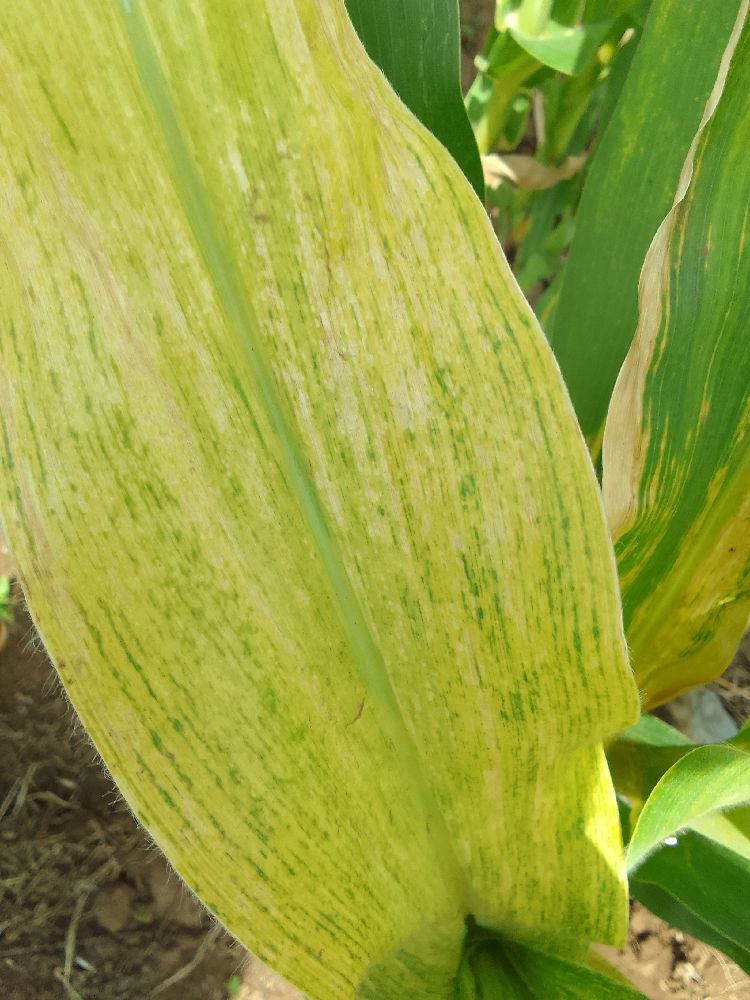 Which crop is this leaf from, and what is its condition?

maize, maize lethal necrosis
